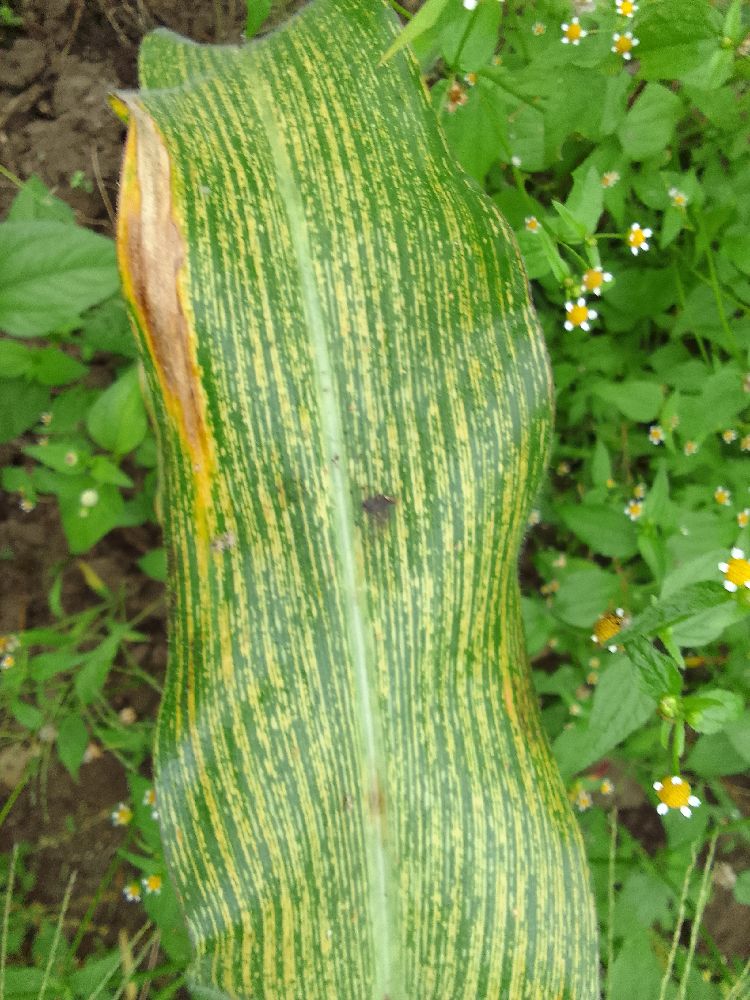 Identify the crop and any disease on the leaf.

maize, maize streak virus
